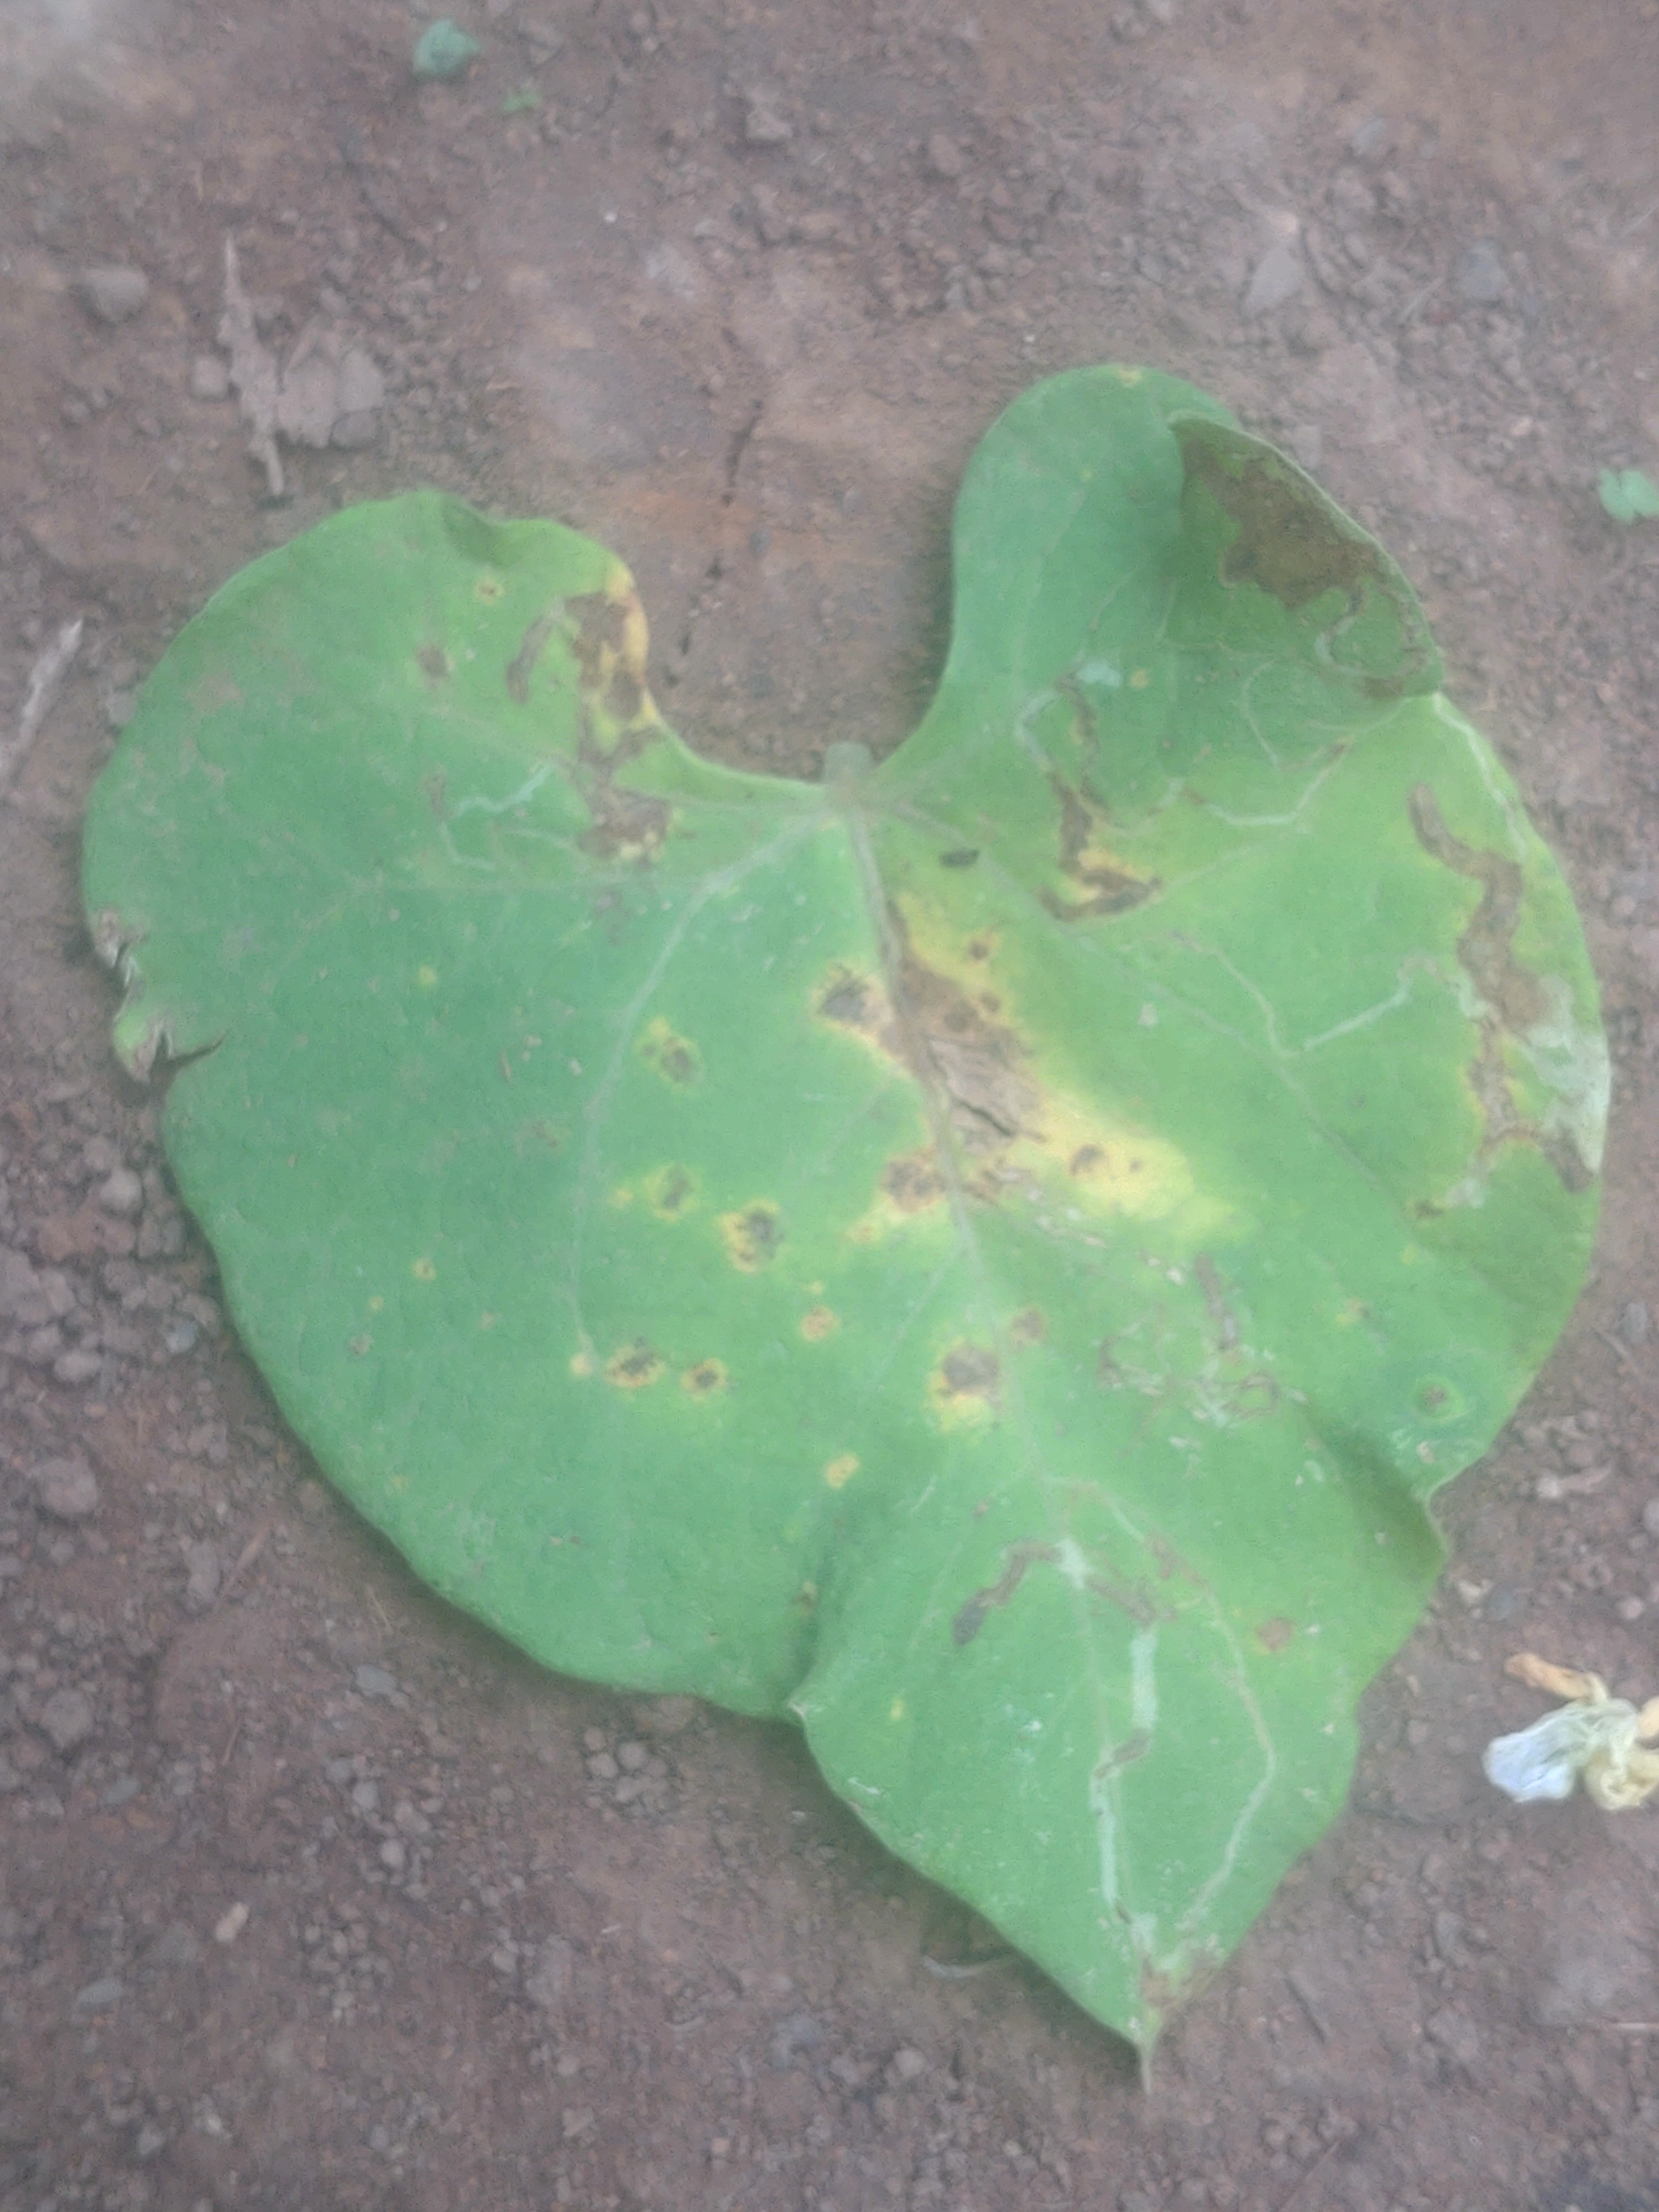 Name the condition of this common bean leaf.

rust
